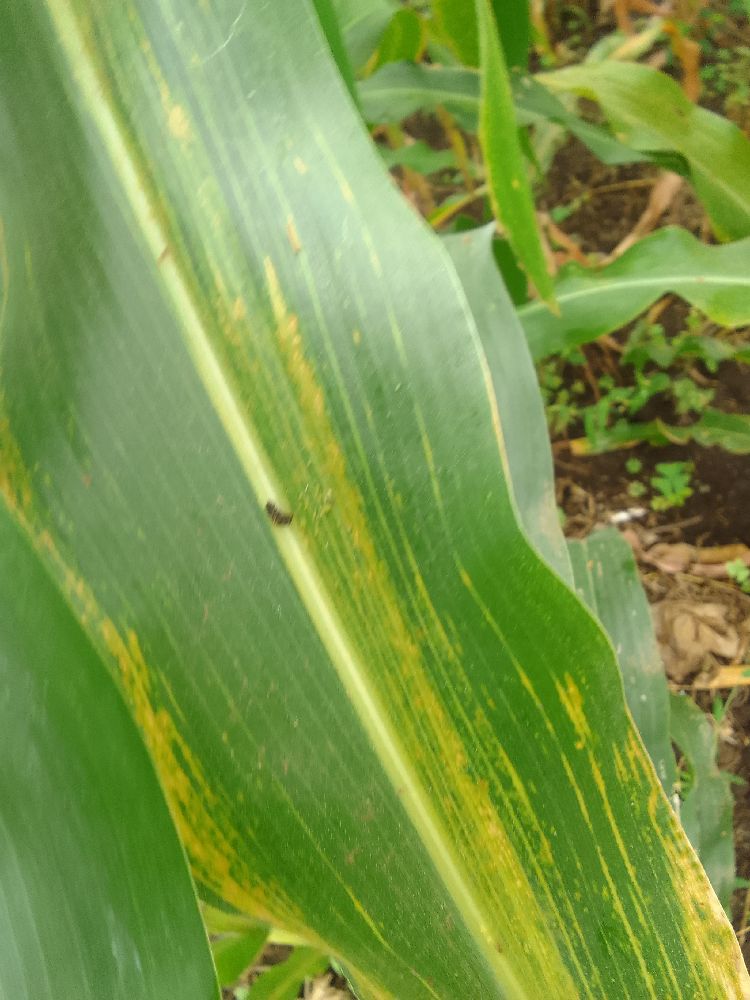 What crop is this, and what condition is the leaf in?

maize, maize lethal necrosis
